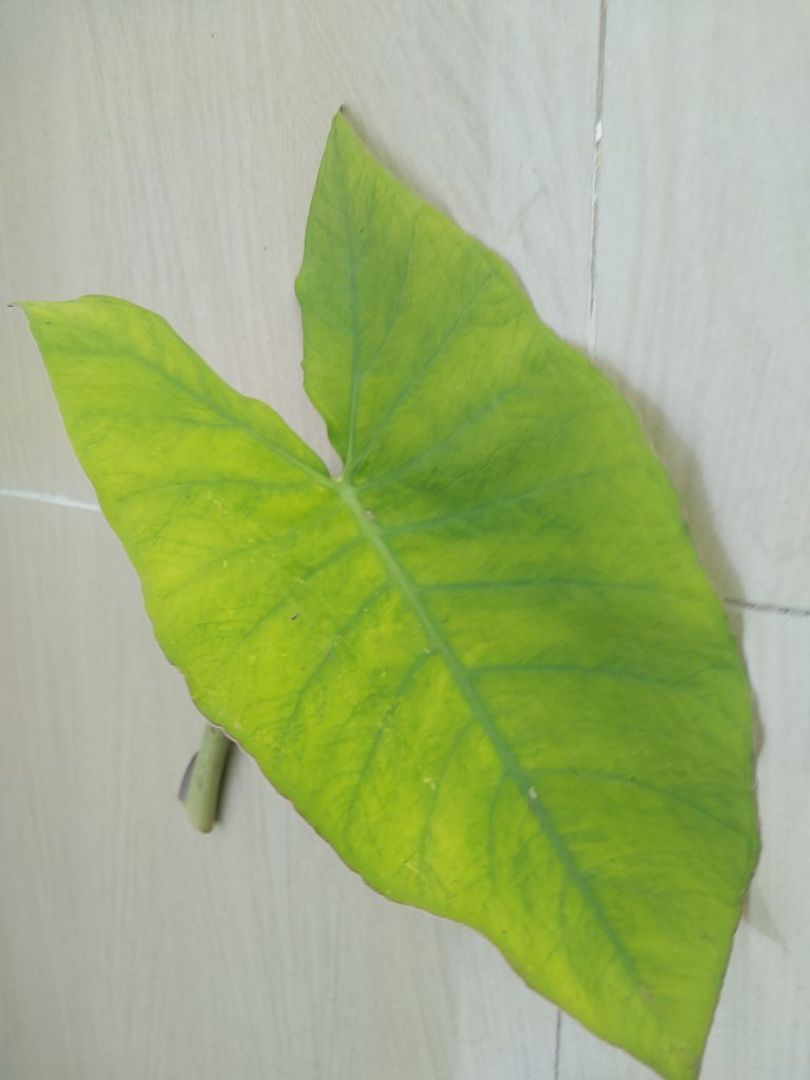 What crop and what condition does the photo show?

taro, mosaic
